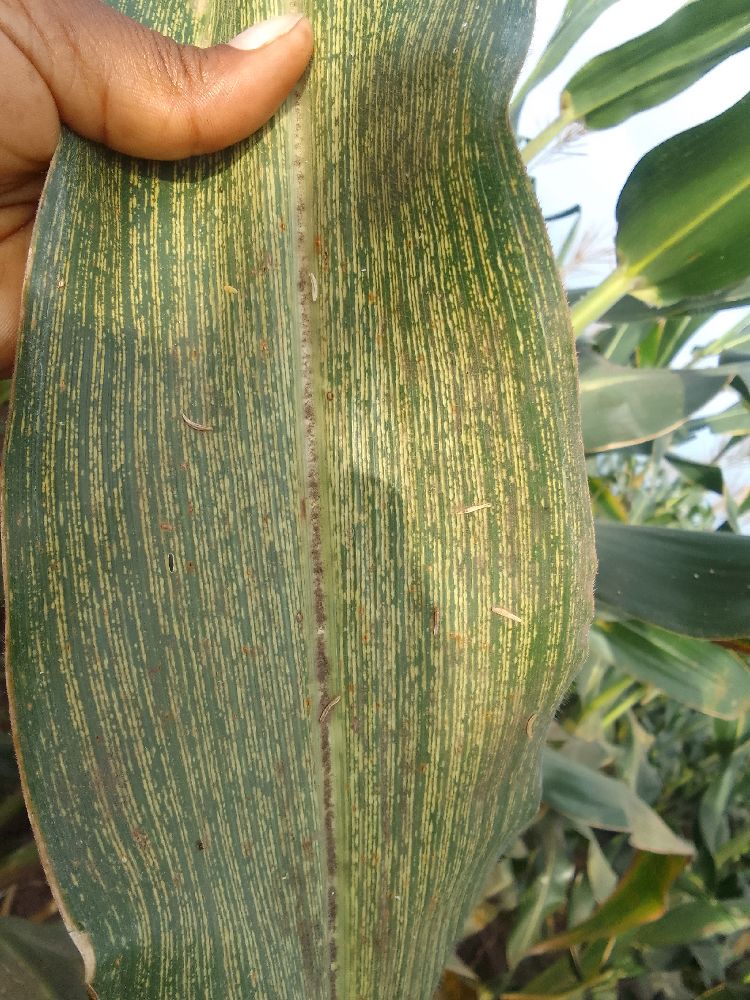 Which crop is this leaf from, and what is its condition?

maize, maize streak virus
